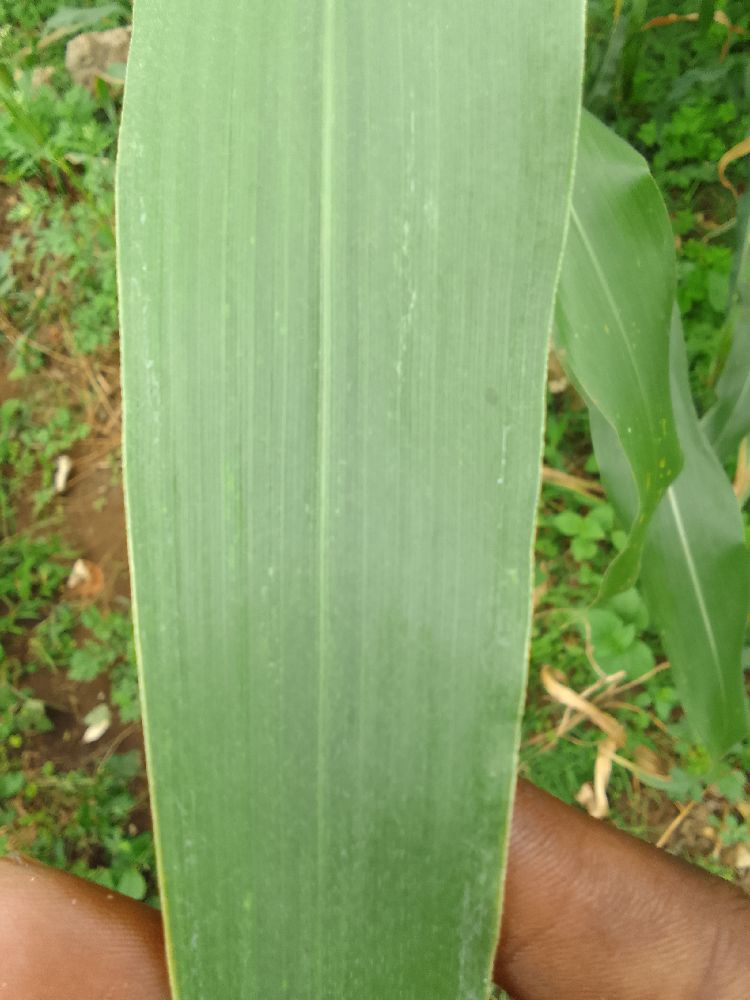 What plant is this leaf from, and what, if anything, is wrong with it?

maize, healthy
